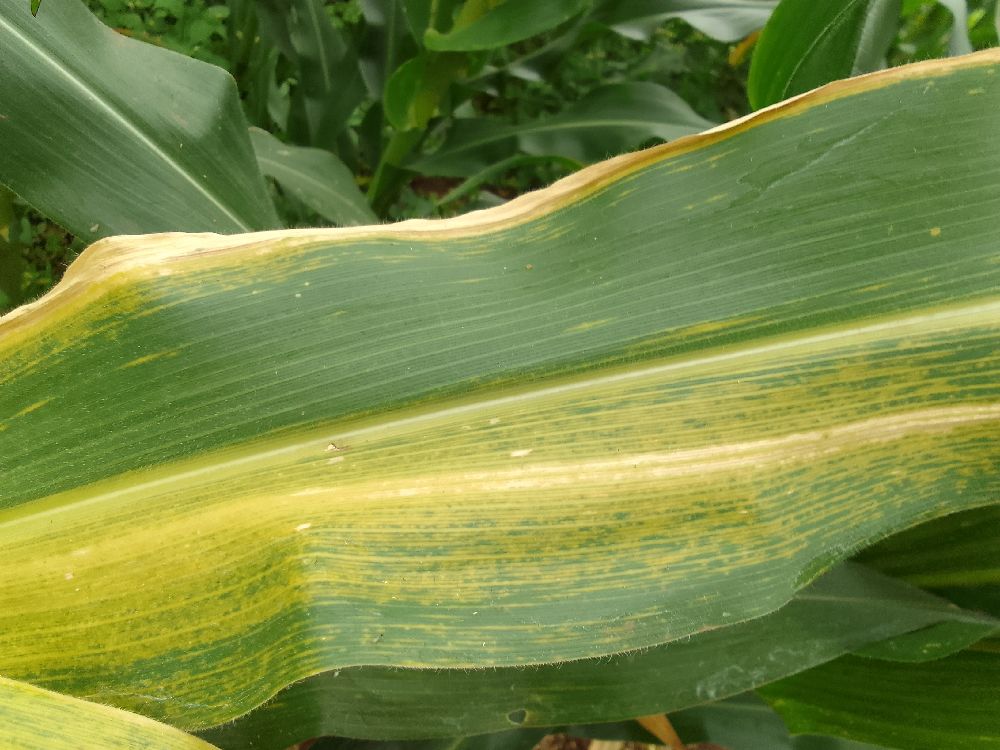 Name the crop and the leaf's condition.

maize, healthy
